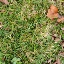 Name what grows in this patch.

grass
